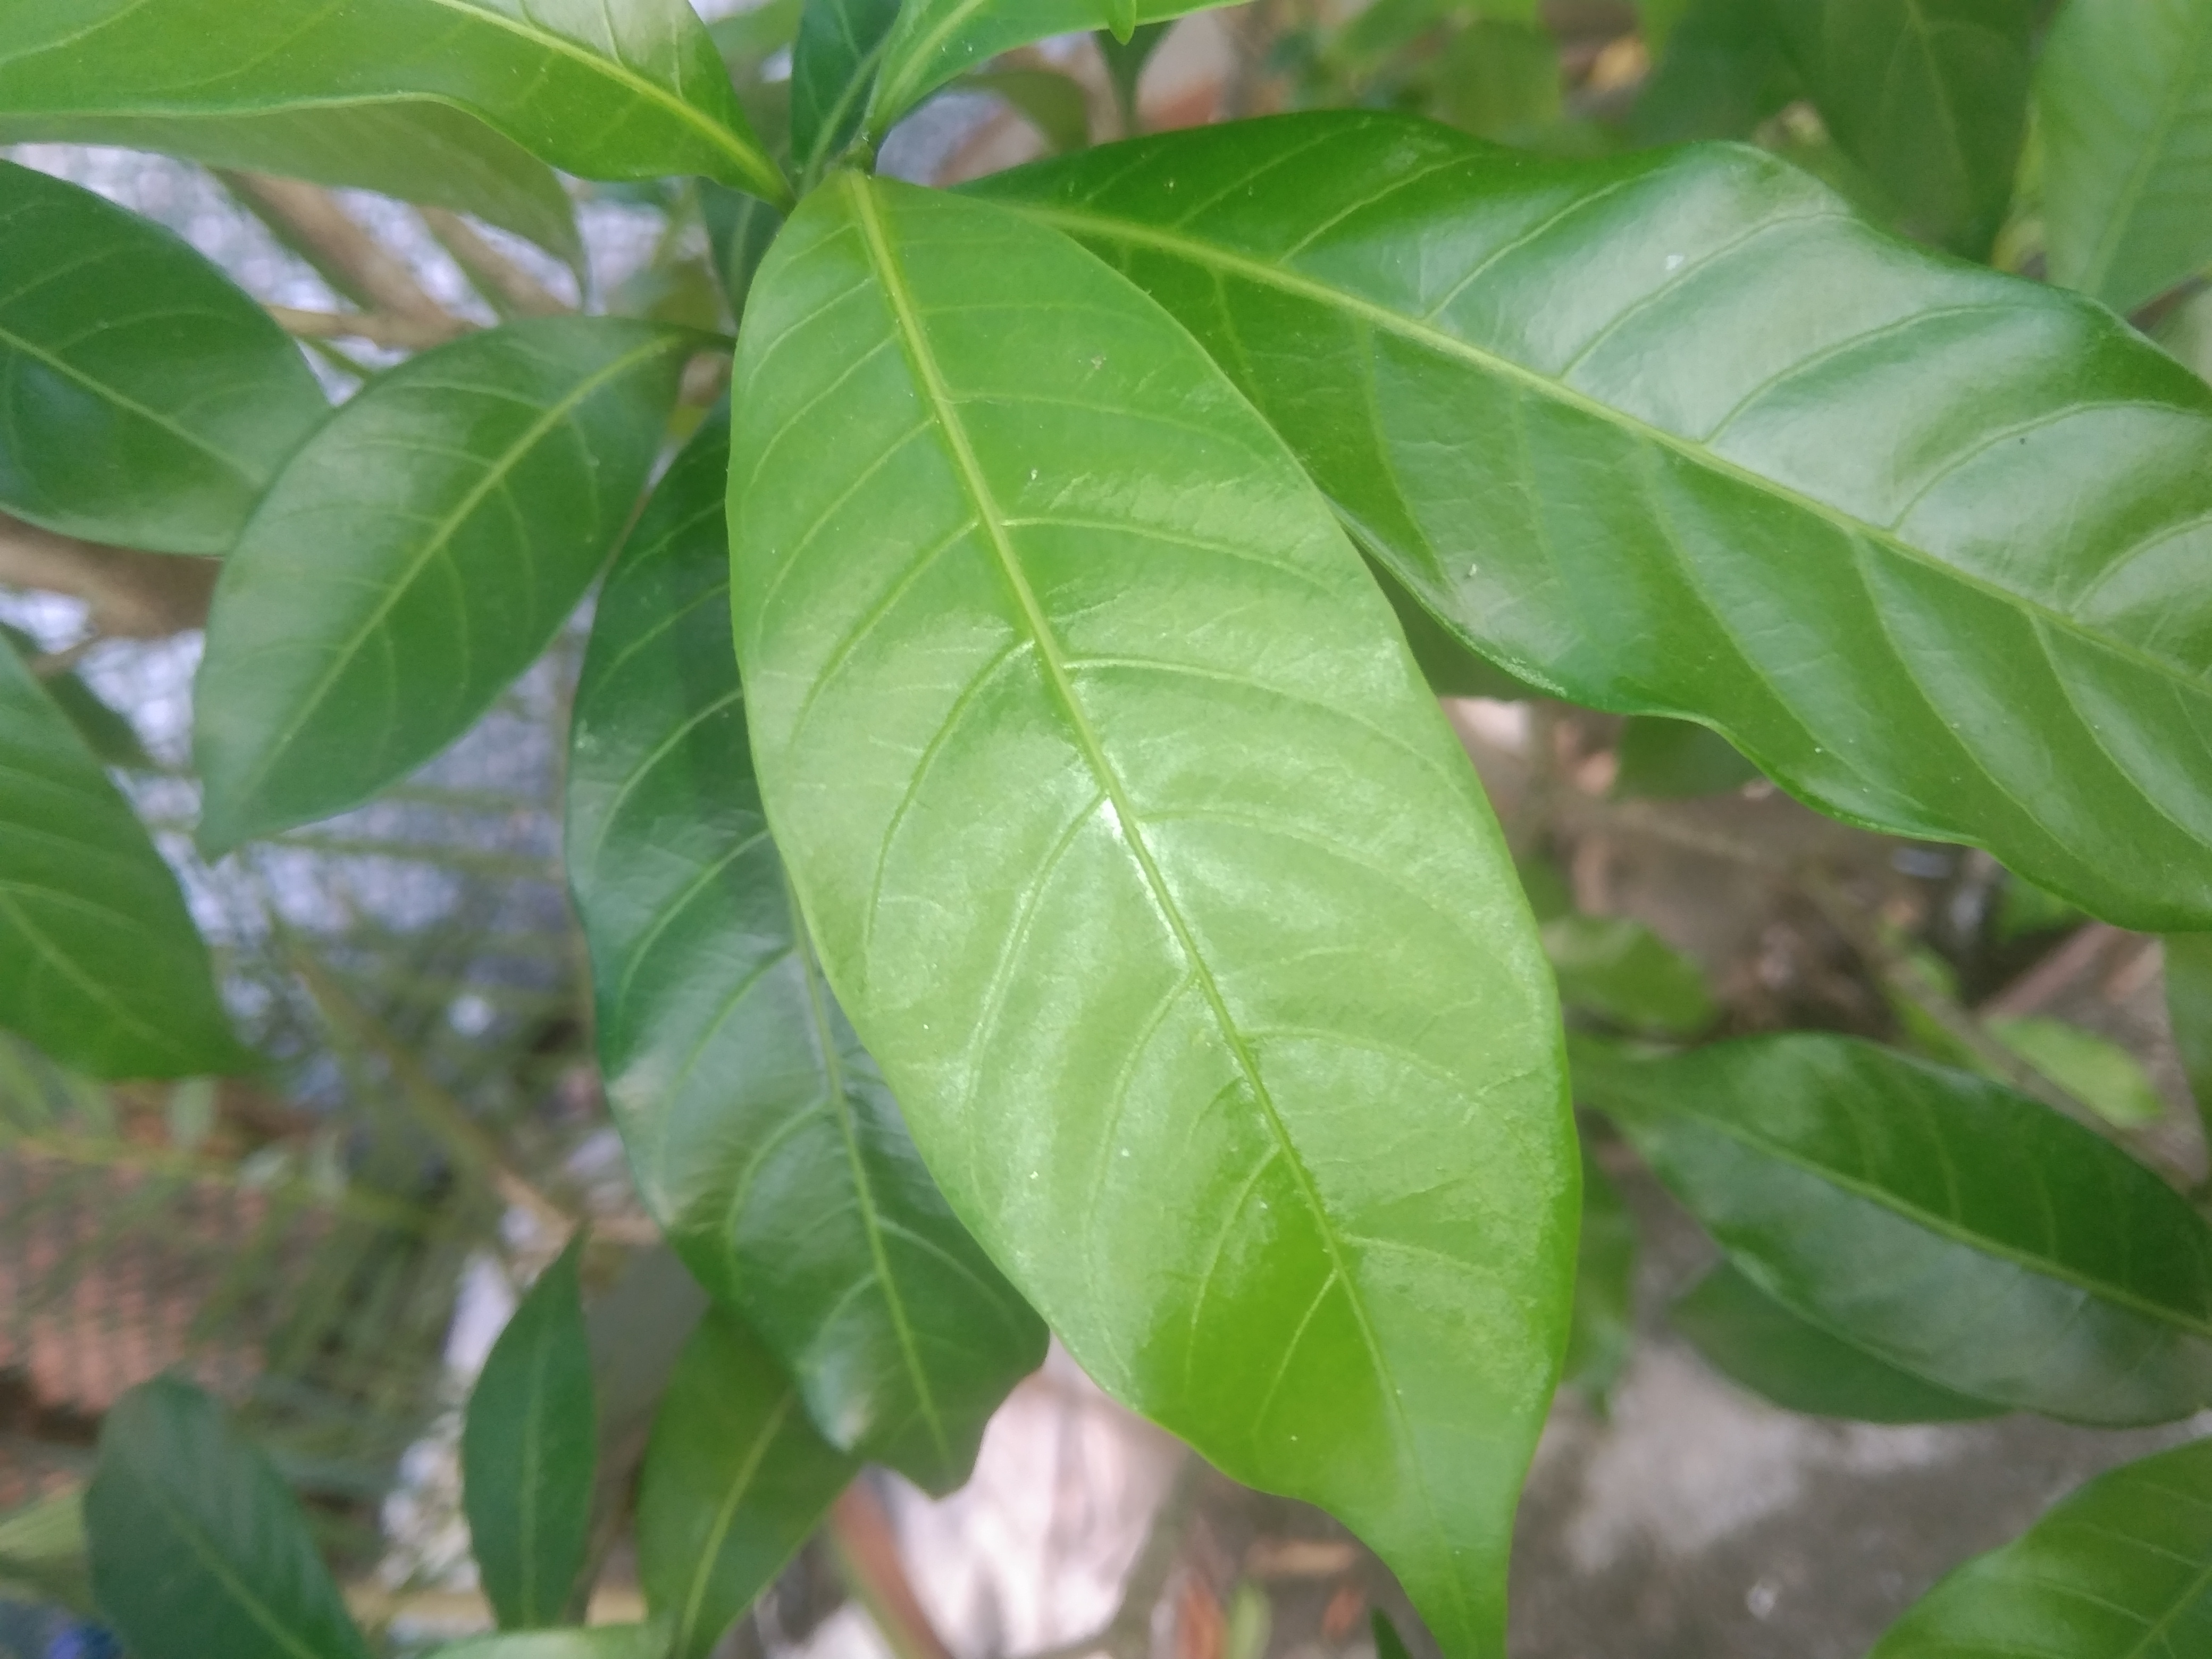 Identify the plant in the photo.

togor
